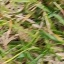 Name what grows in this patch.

grass
